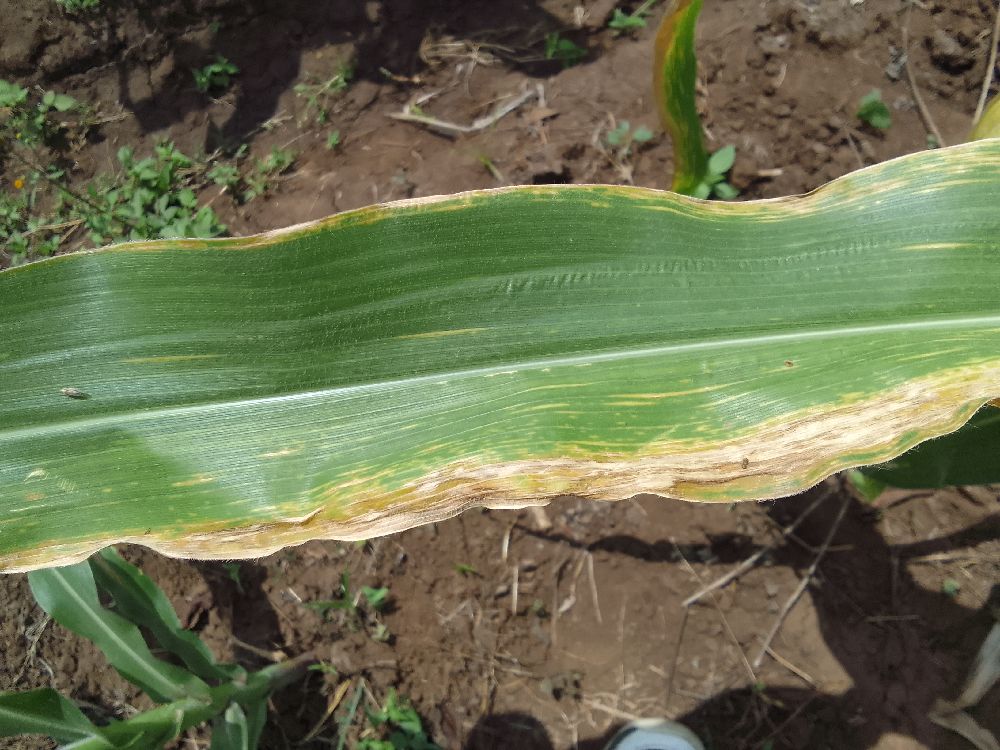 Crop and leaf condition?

maize, maize lethal necrosis
